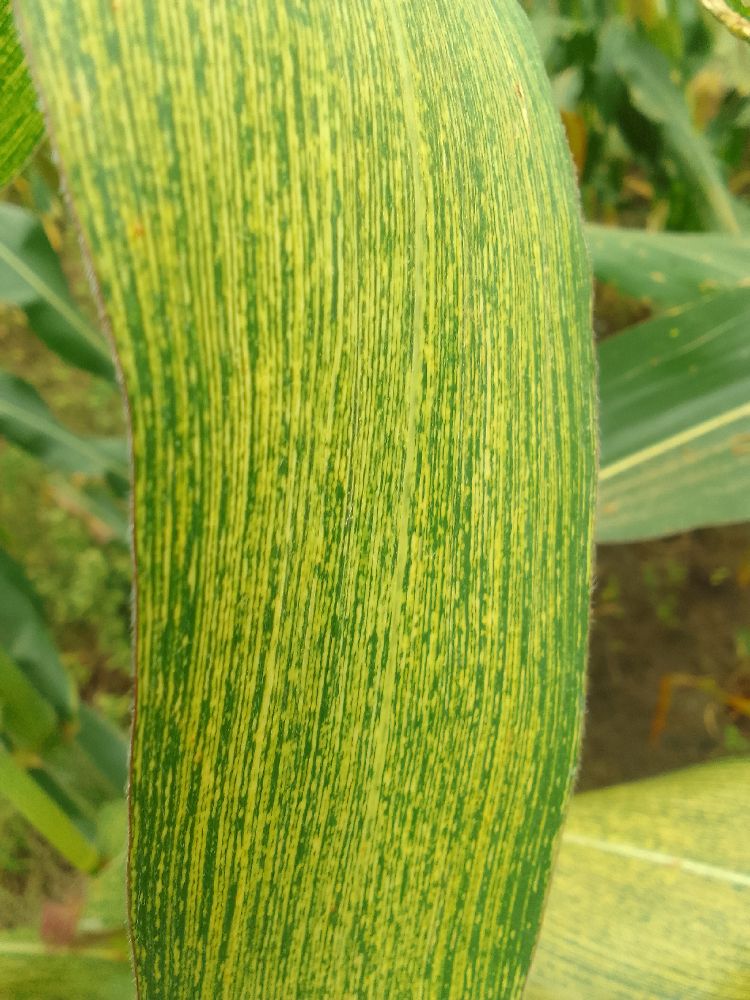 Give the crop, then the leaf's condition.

maize, maize streak virus
